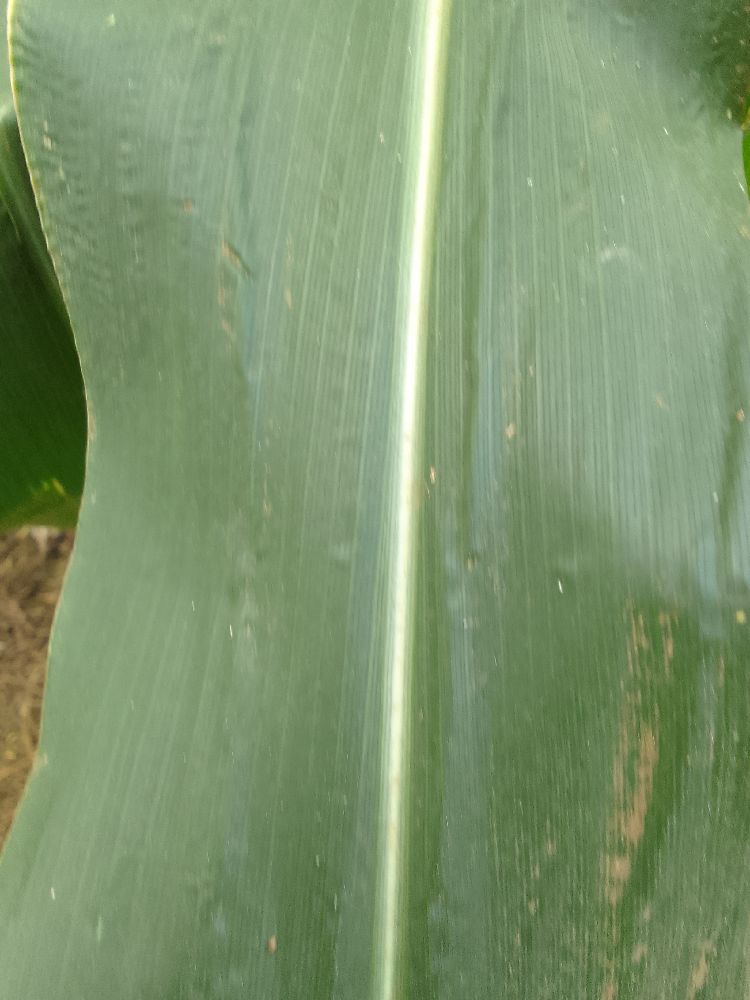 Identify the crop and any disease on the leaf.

maize, healthy
